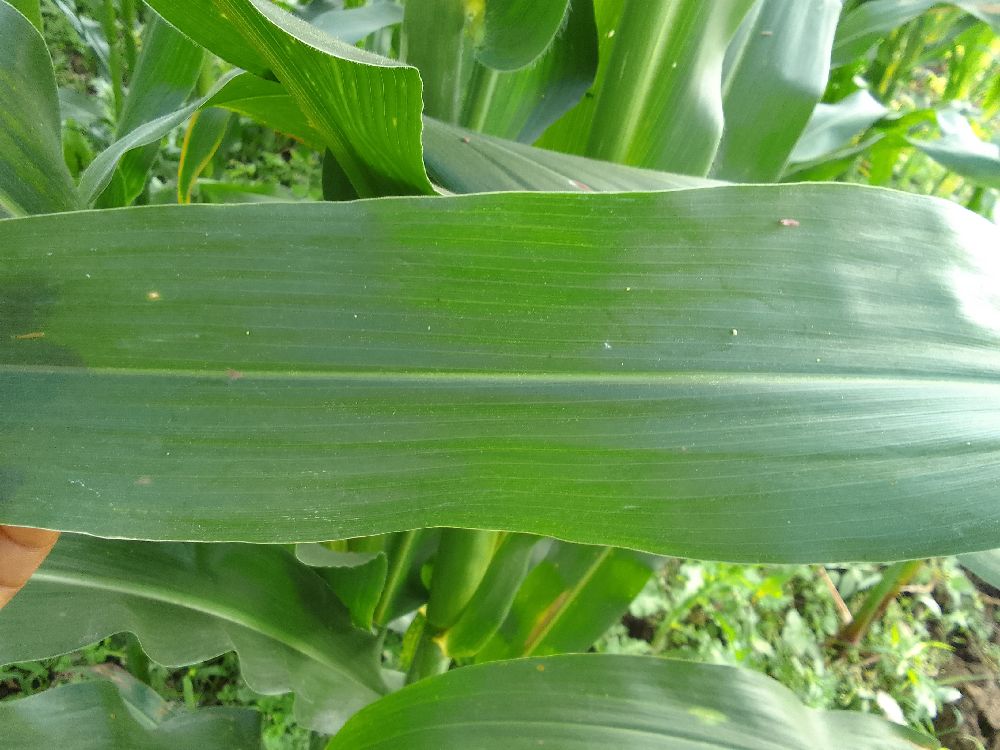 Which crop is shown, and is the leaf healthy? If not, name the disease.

maize, healthy
